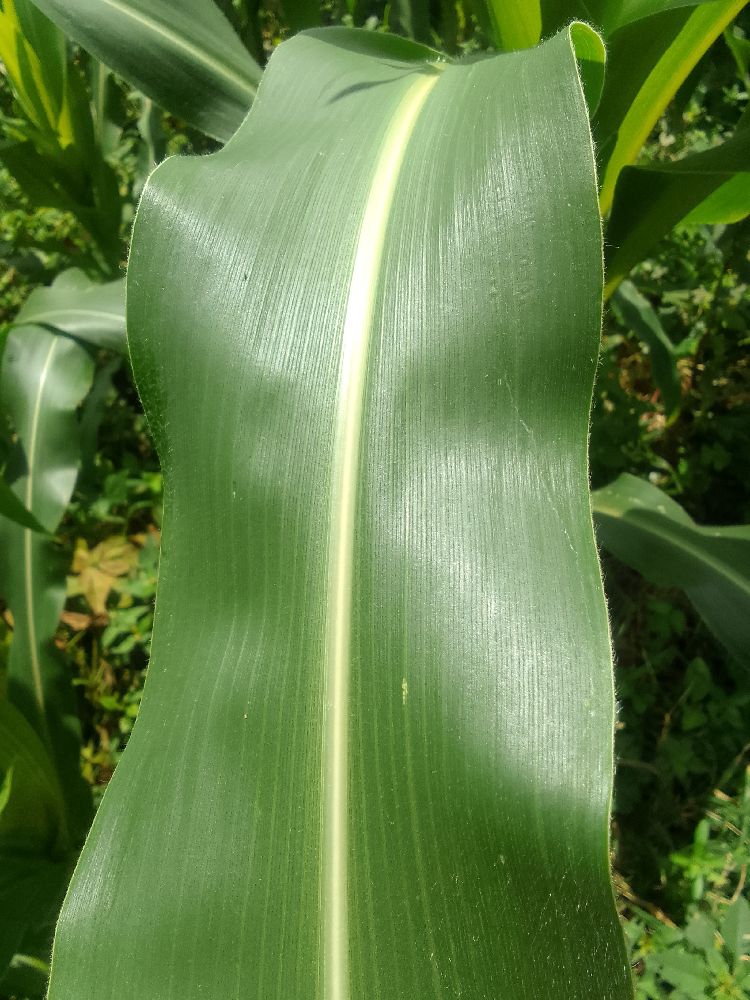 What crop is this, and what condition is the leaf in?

maize, healthy
